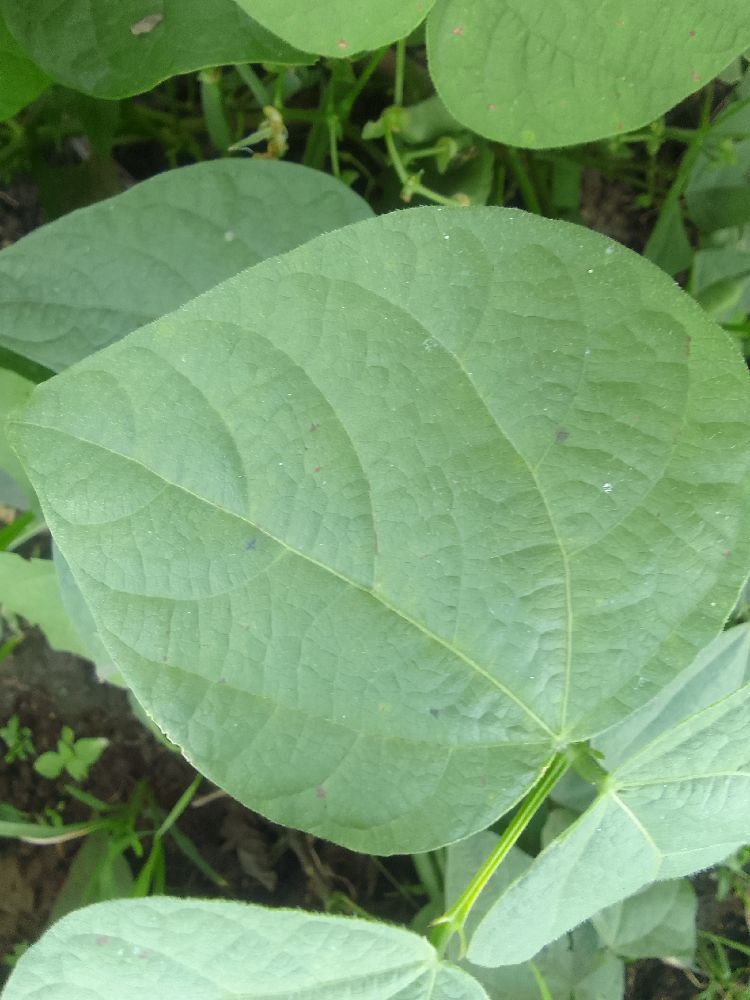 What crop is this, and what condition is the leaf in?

common bean, healthy
